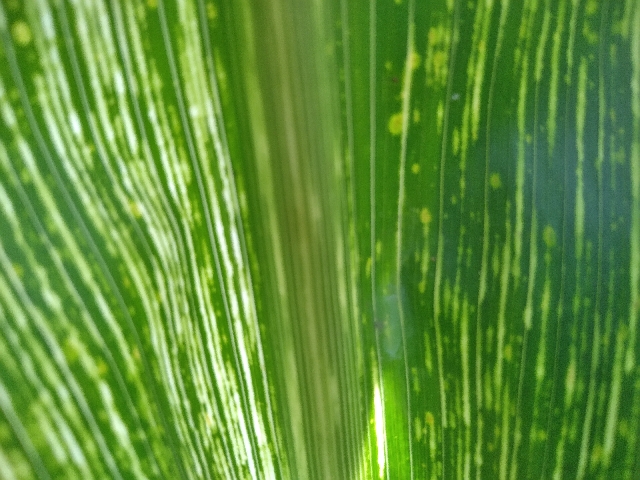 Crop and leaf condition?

maize, maize streak virus
